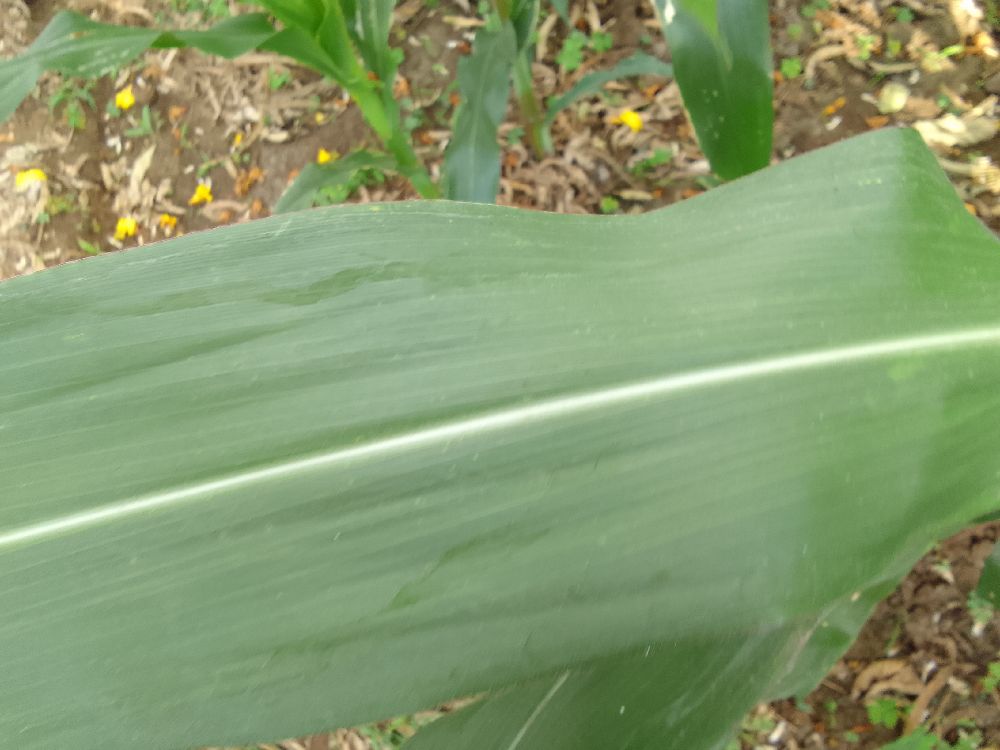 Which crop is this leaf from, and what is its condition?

maize, healthy
